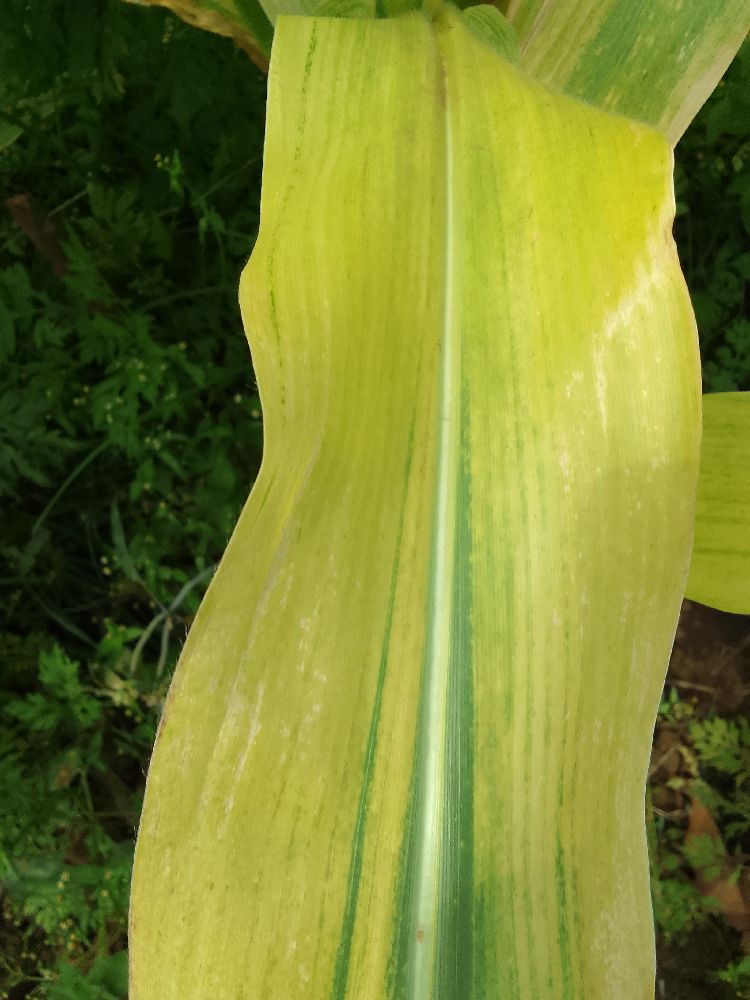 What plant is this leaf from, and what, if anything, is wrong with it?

maize, maize lethal necrosis
